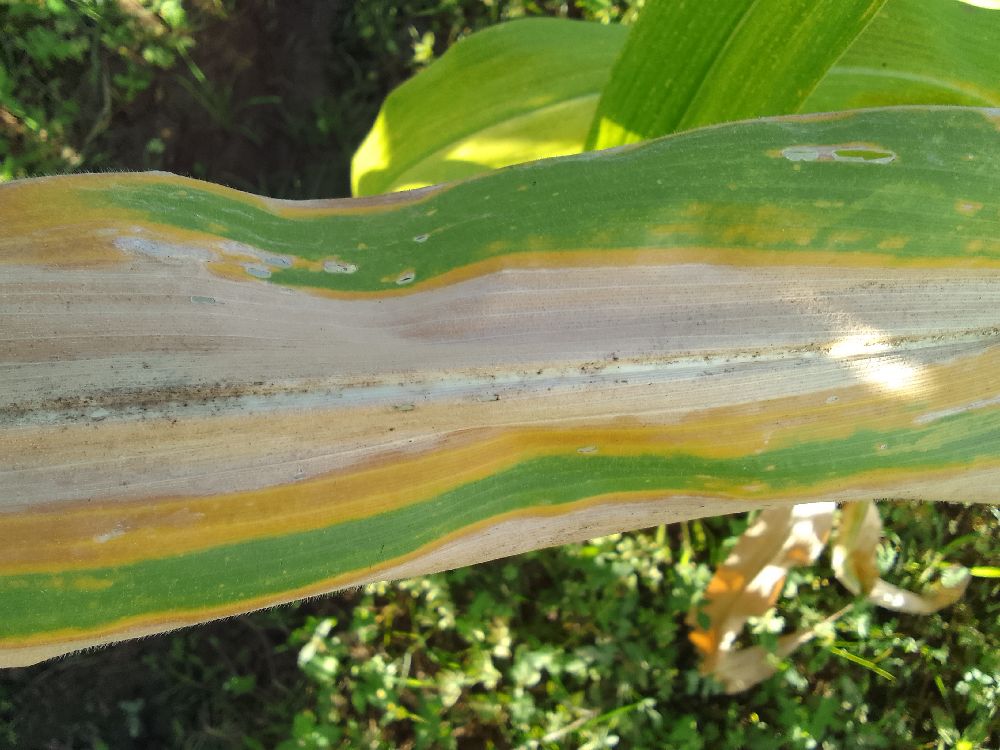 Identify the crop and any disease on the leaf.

maize, maize lethal necrosis
